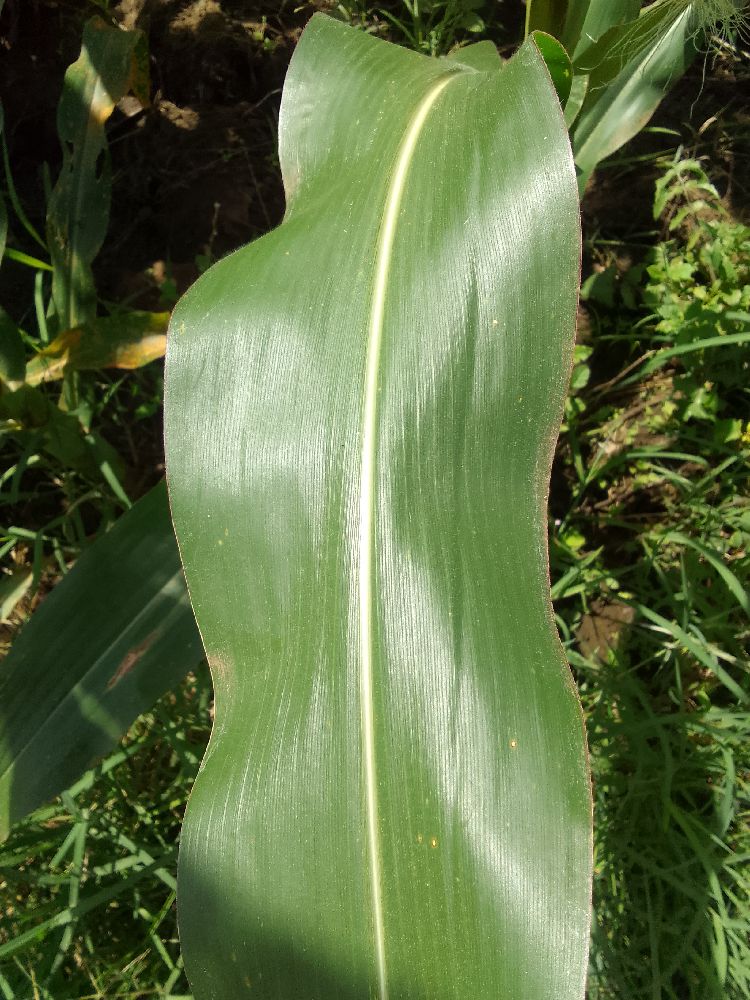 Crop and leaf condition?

maize, healthy
